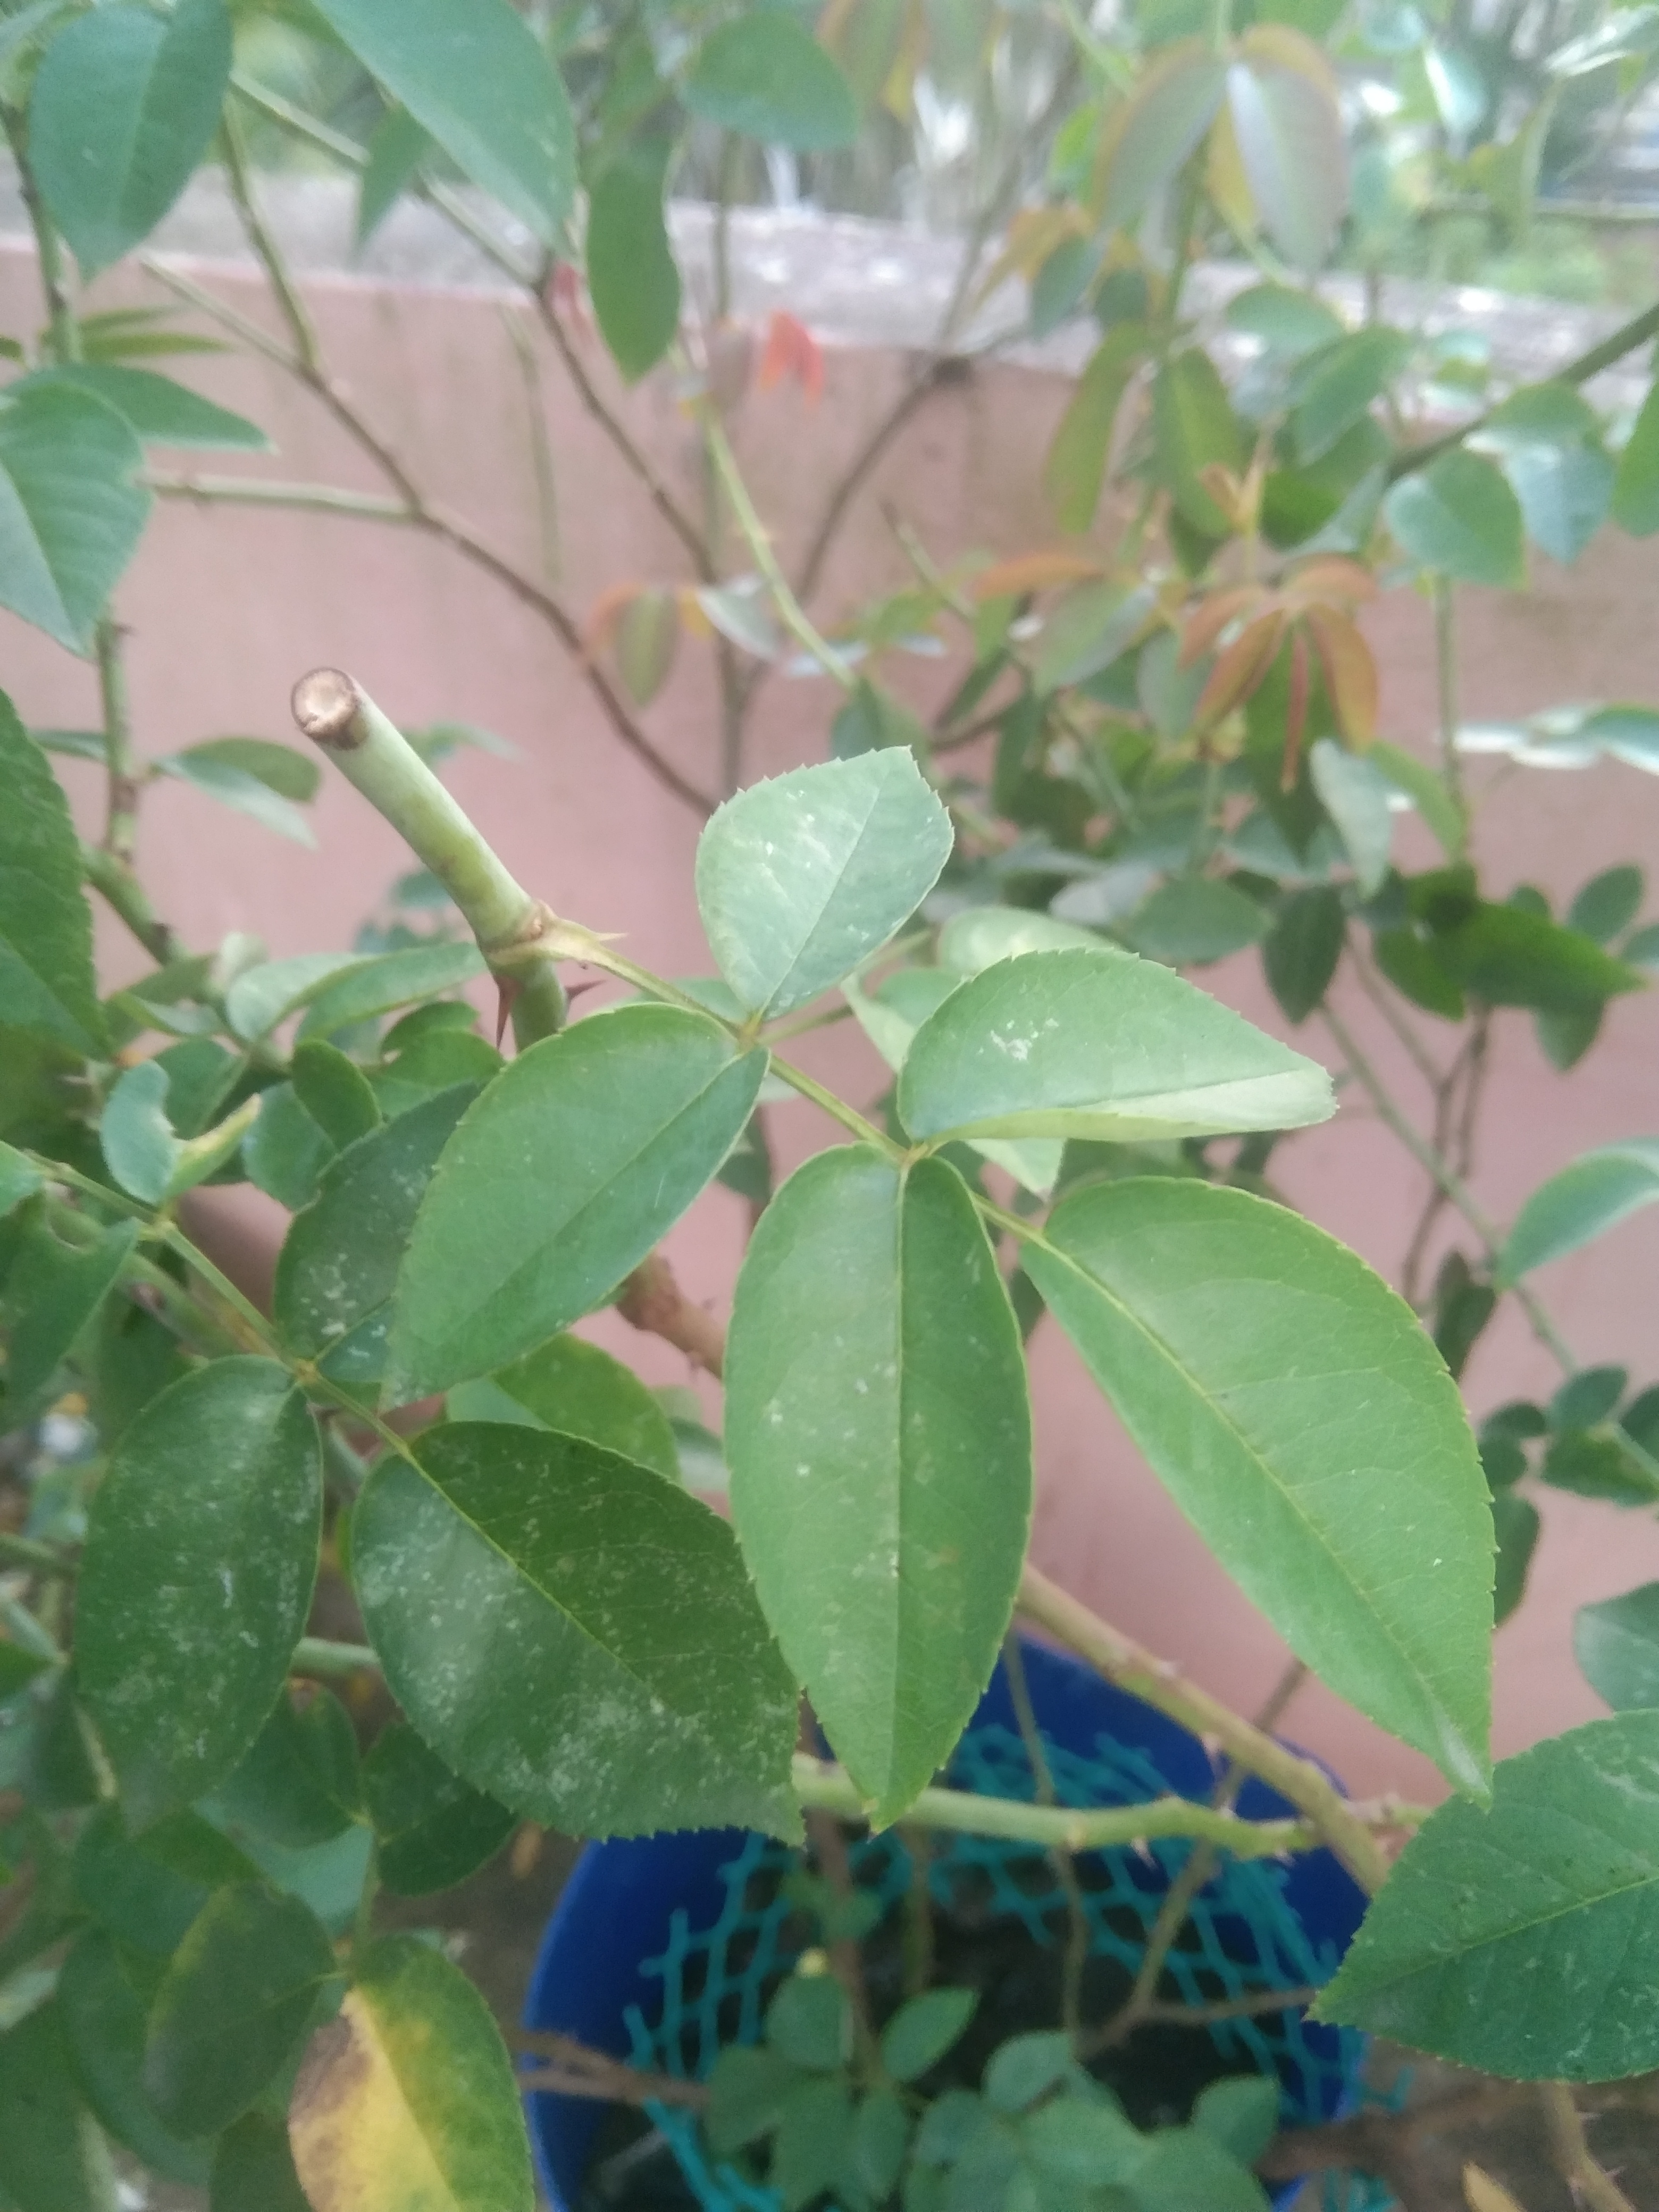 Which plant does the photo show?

rose
